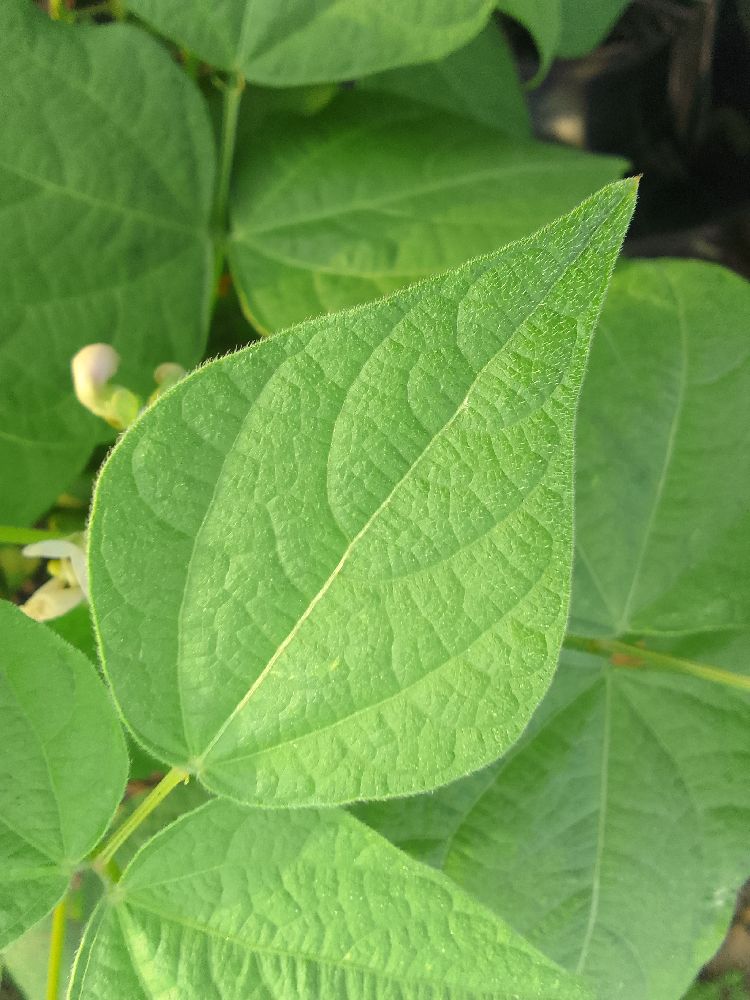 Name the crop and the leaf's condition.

common bean, healthy
